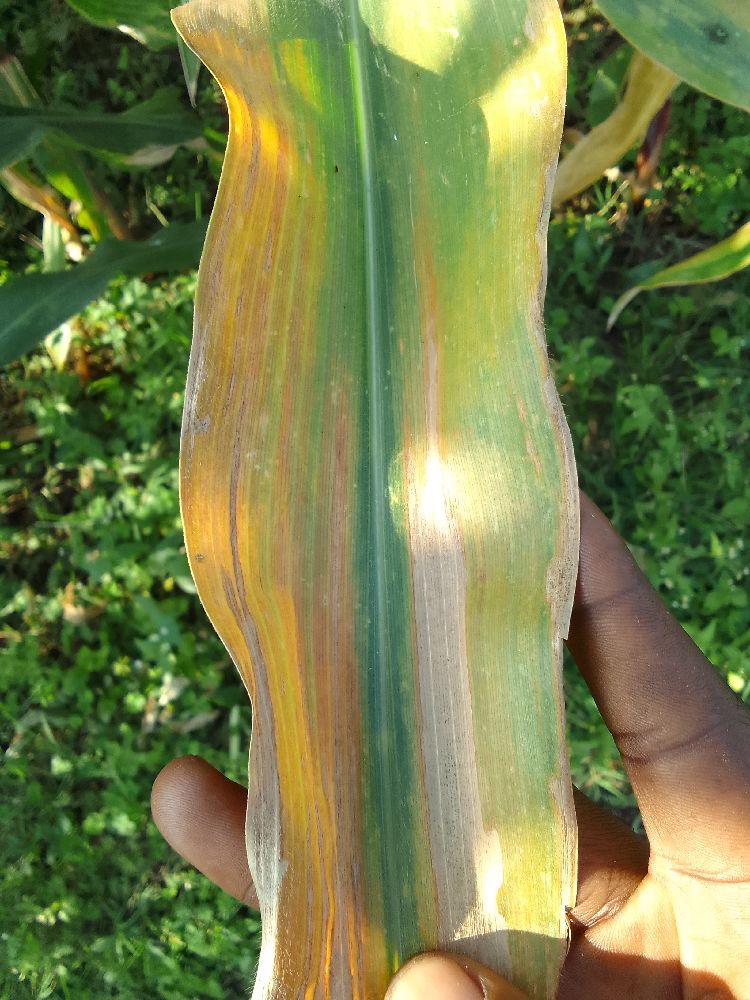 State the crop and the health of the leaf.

maize, maize lethal necrosis
